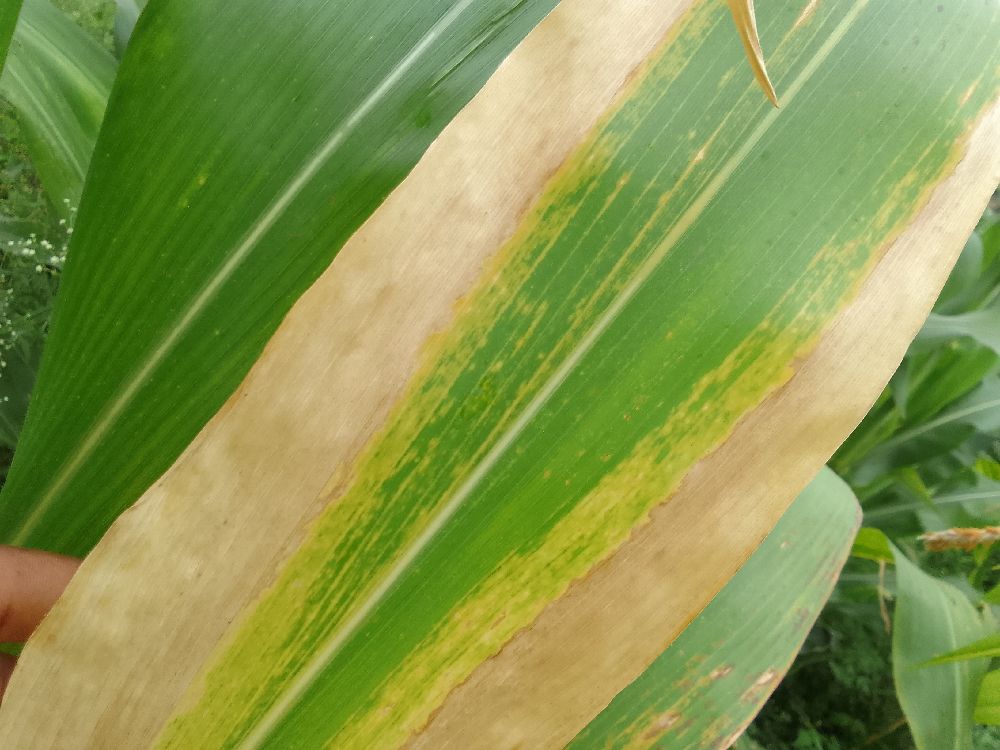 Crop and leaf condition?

maize, maize lethal necrosis
